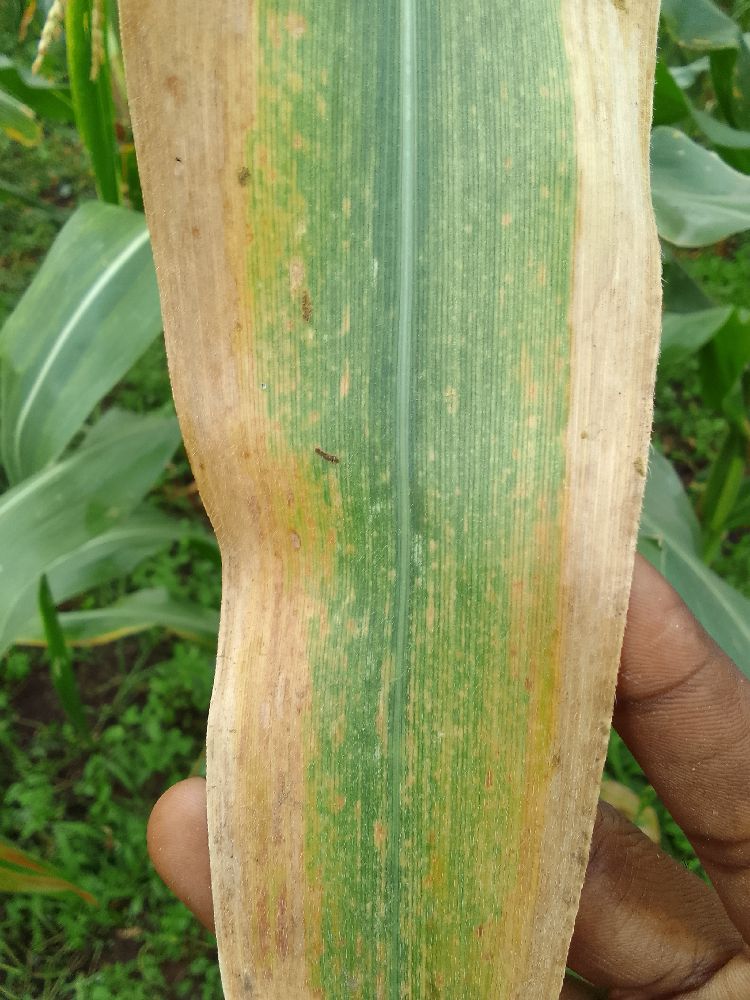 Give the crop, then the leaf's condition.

maize, maize lethal necrosis
